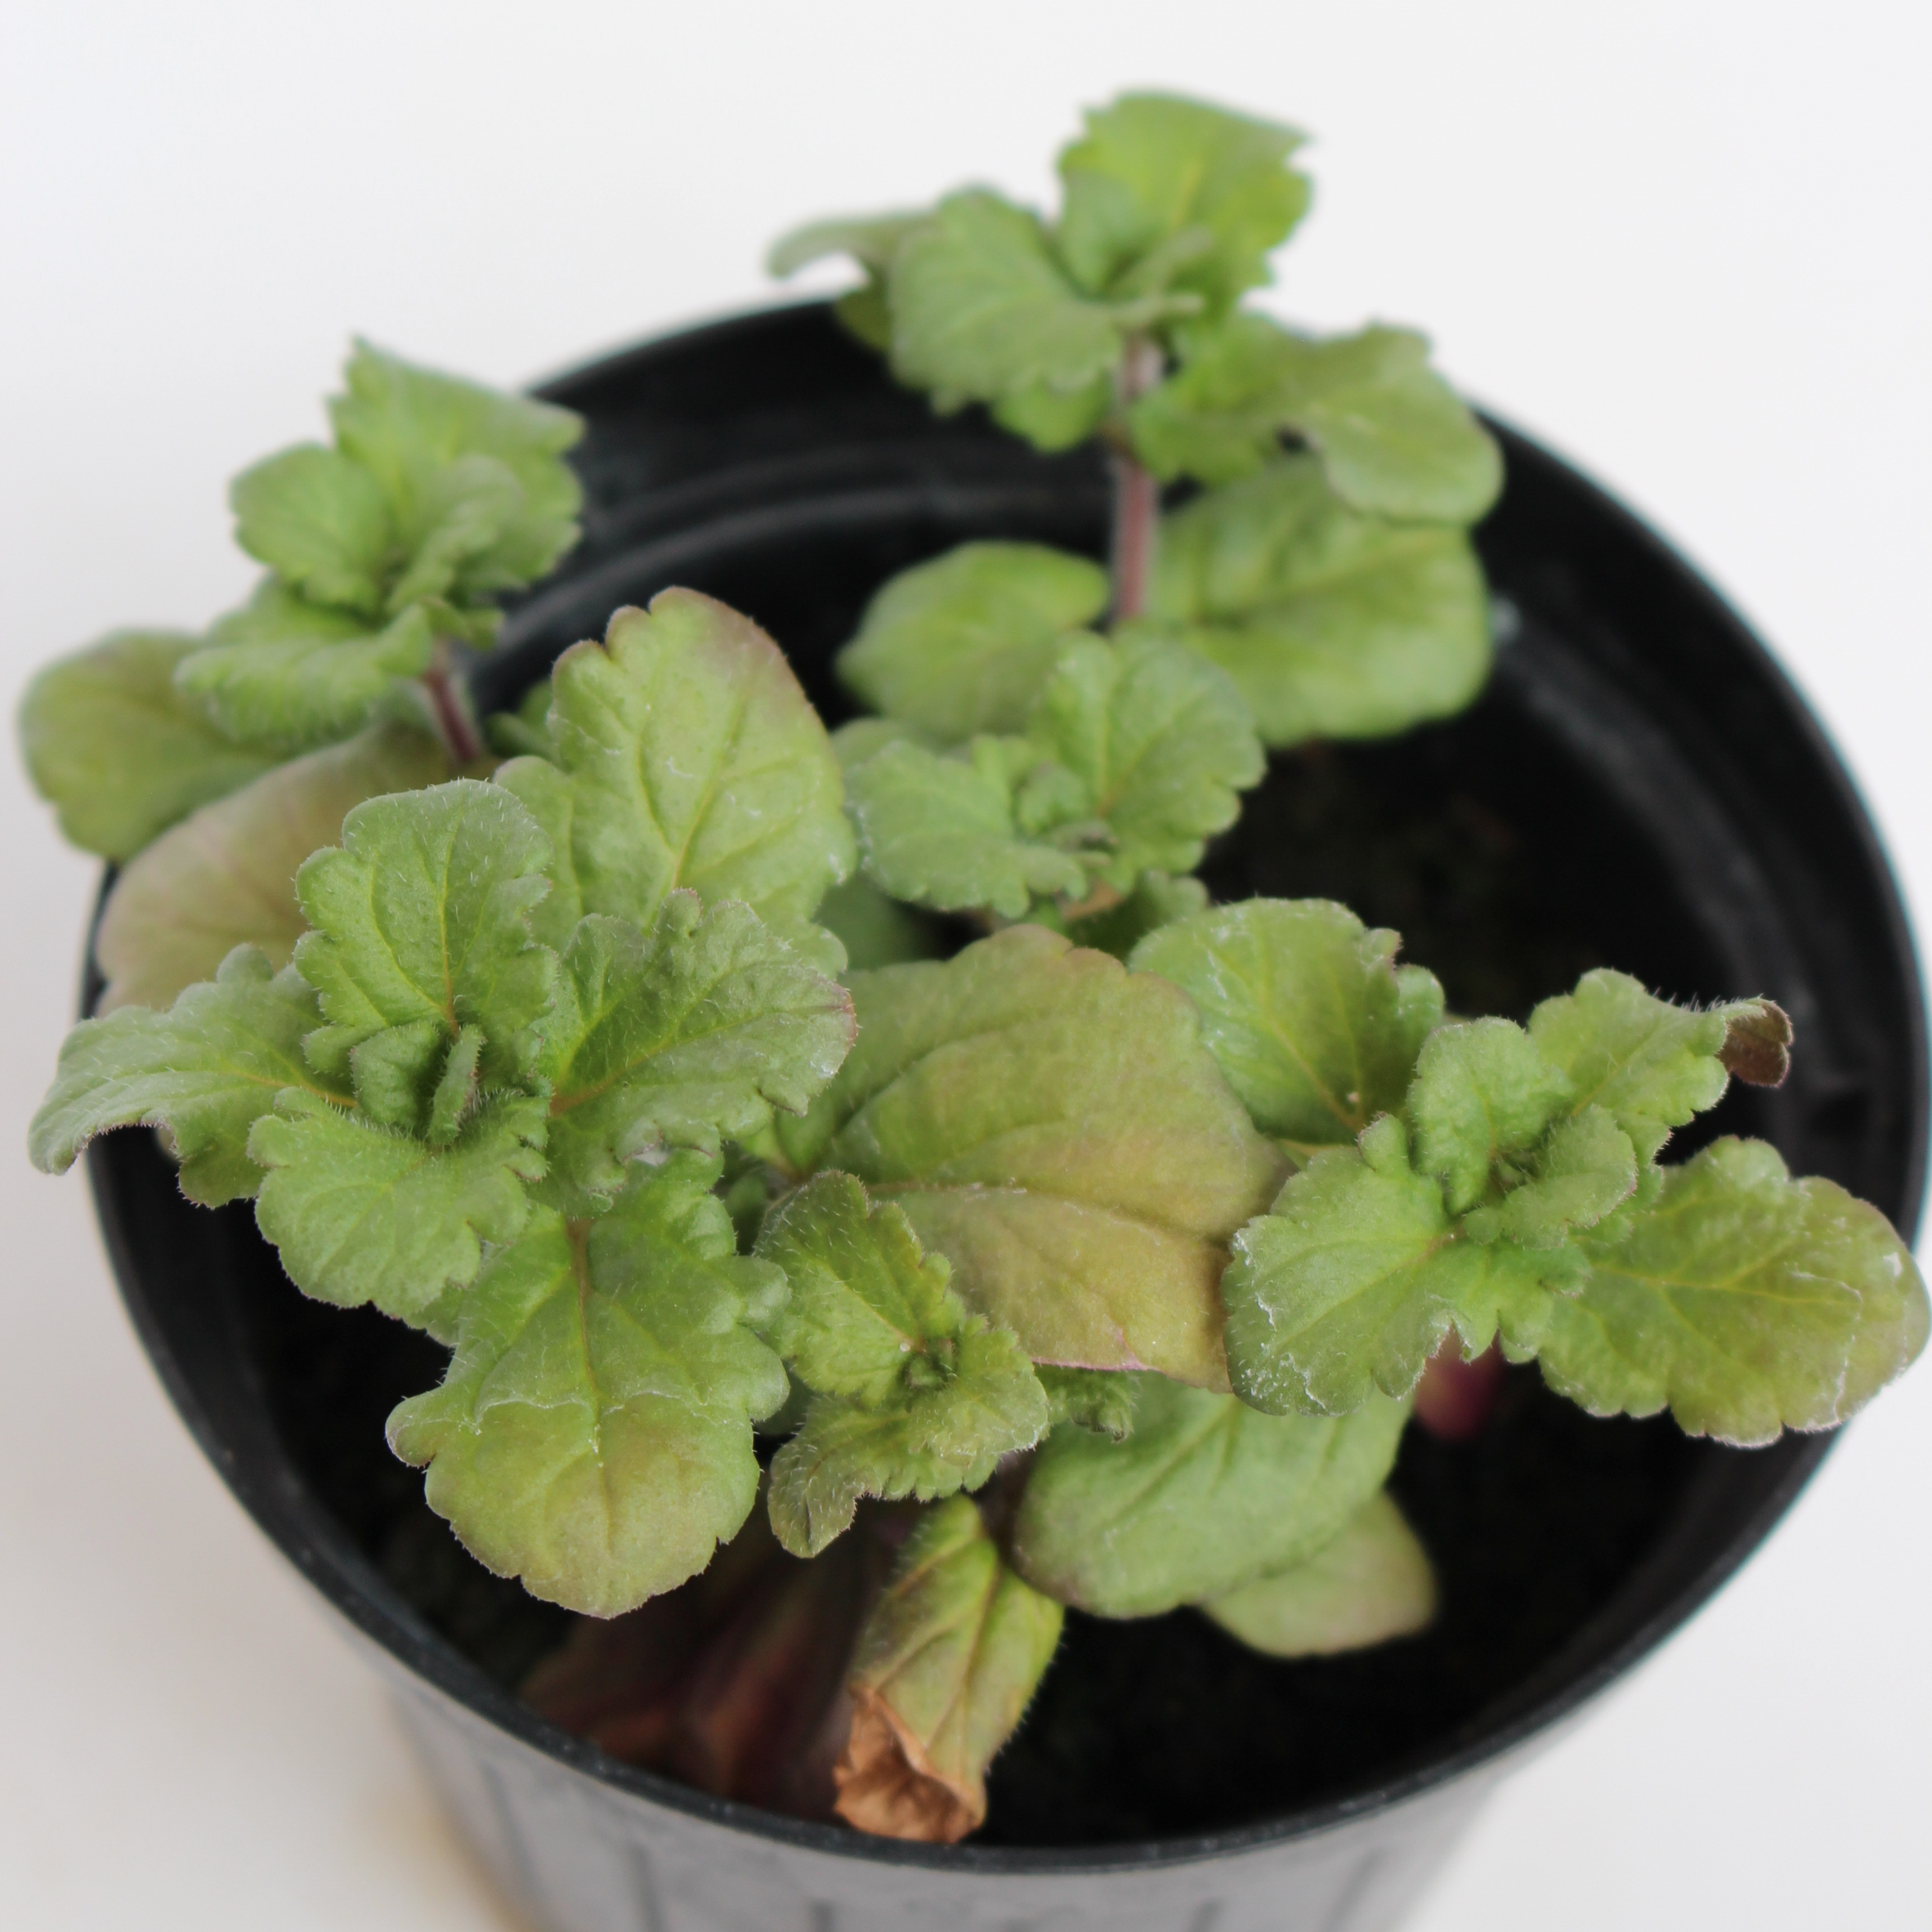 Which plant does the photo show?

Veronica persica
